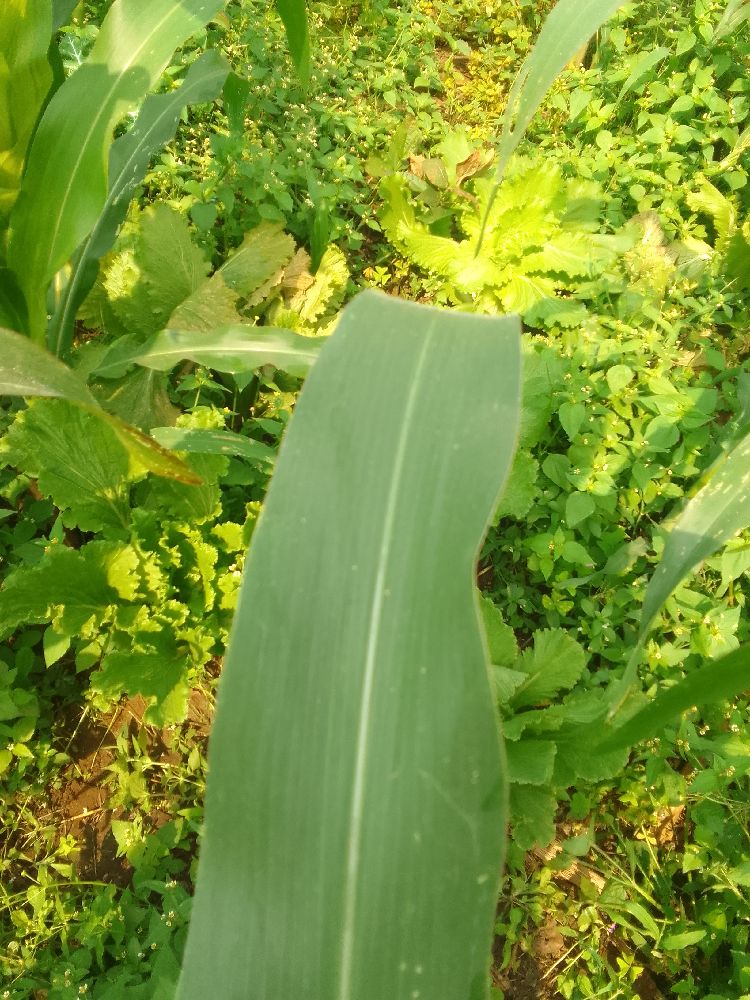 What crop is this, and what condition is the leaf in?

maize, healthy
